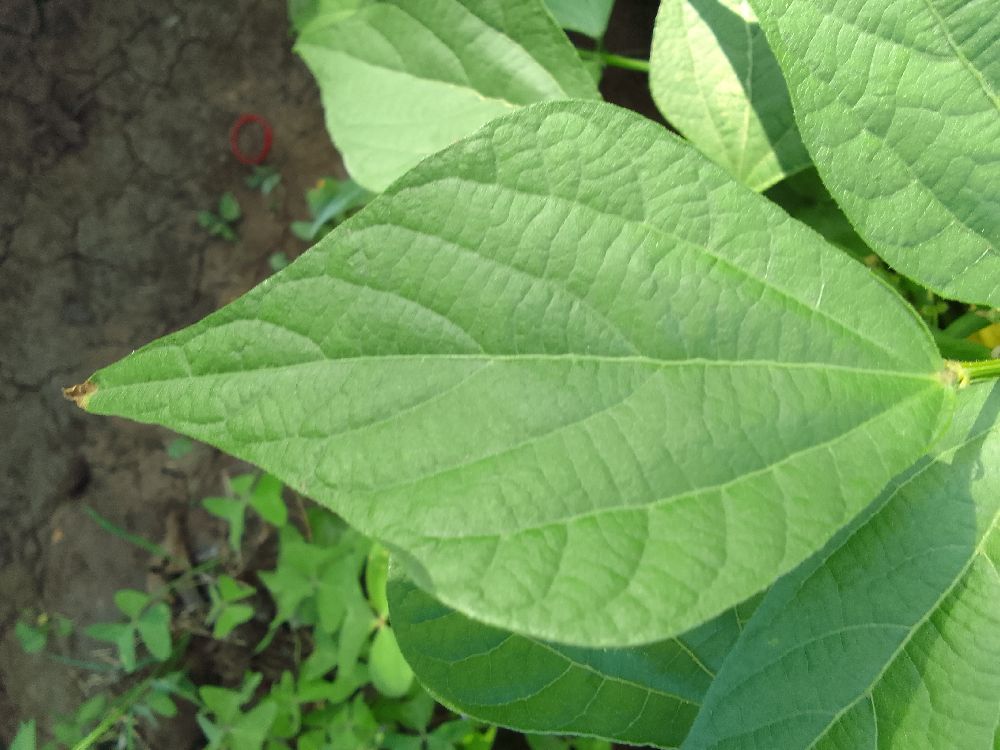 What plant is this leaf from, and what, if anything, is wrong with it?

common bean, healthy
